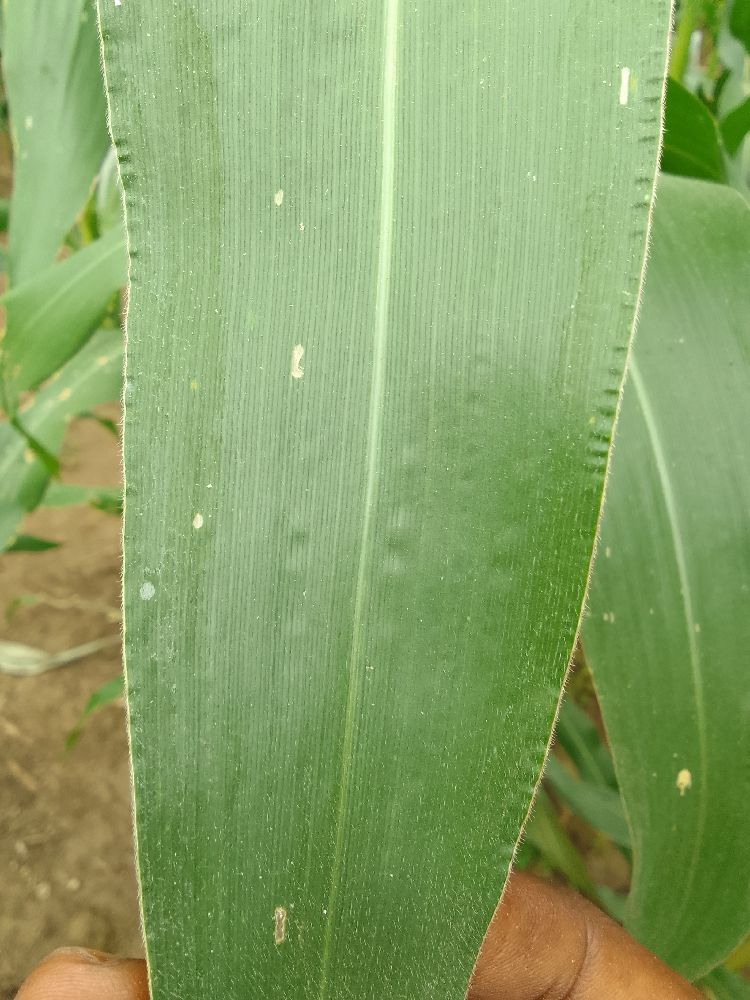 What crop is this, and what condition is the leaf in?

maize, healthy
